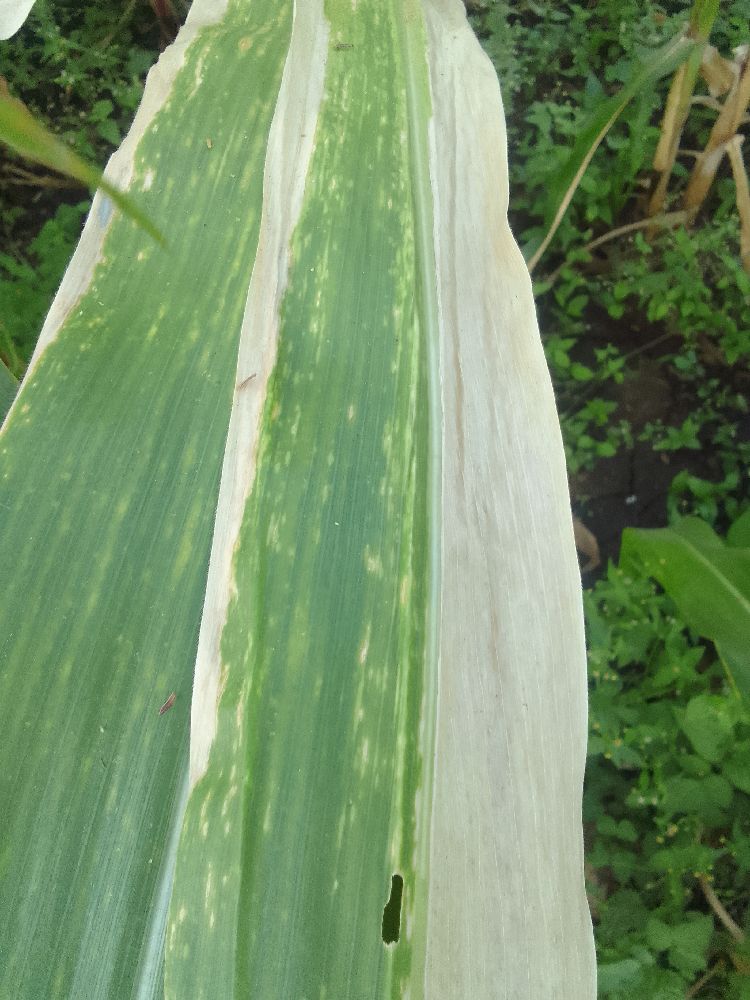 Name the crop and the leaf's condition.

maize, maize lethal necrosis
